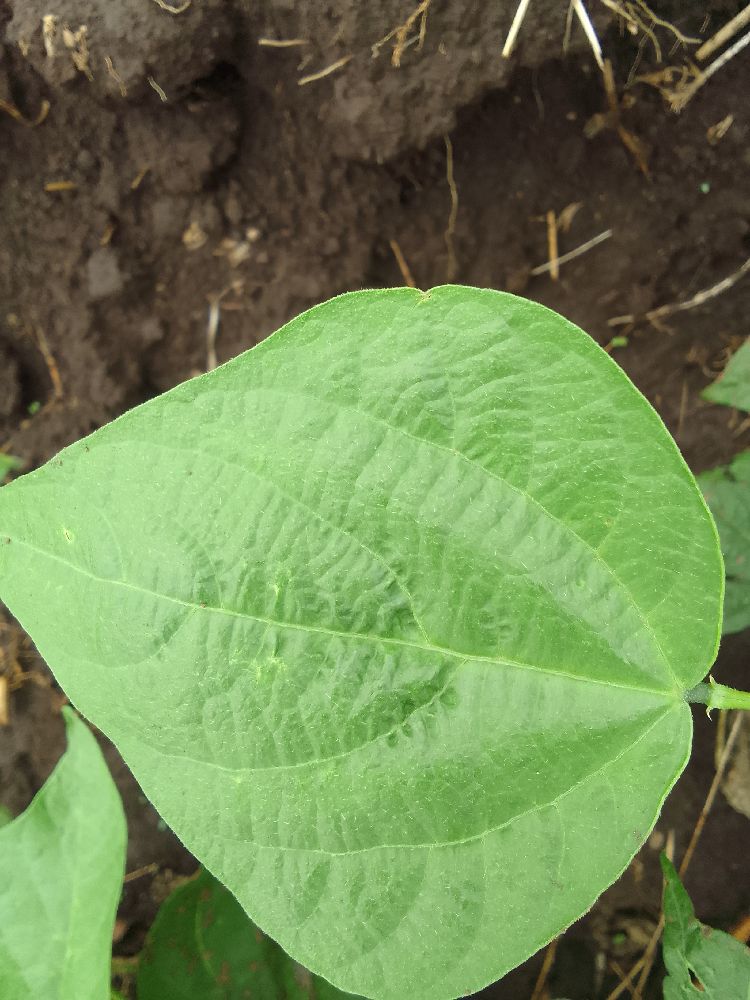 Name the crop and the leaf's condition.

common bean, healthy
